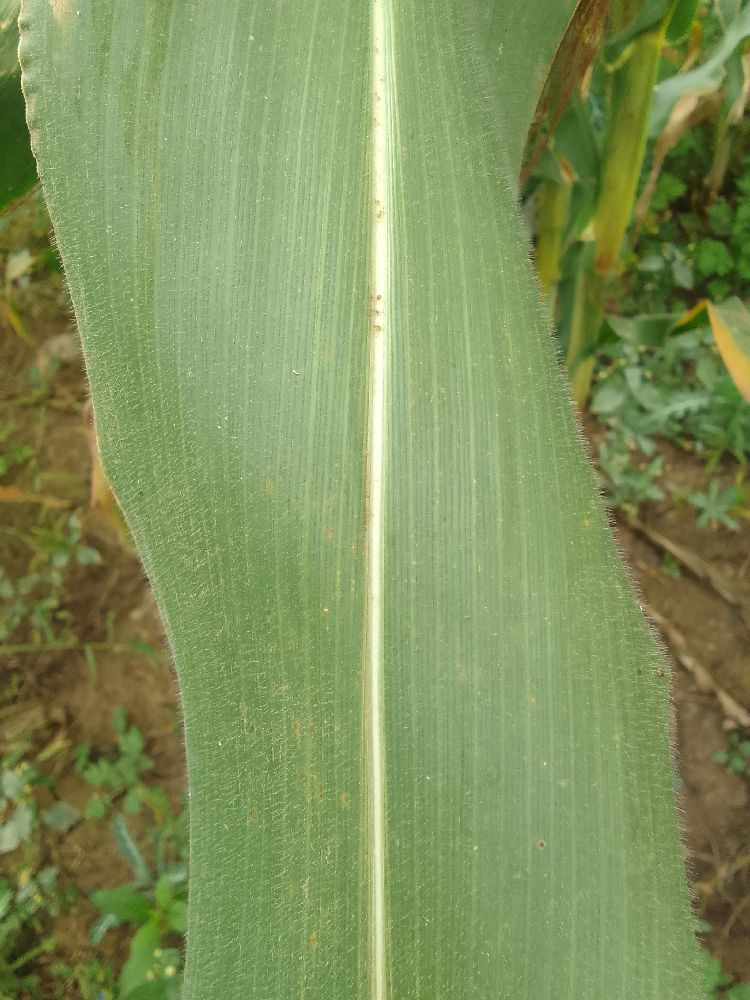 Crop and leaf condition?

maize, healthy
